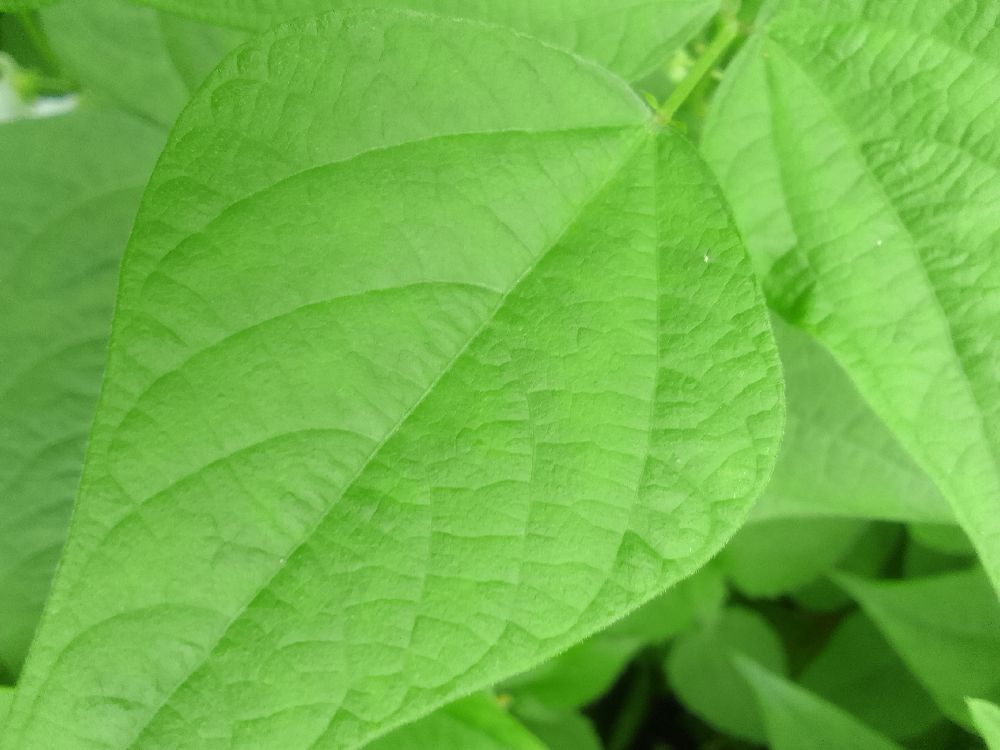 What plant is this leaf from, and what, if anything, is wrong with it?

common bean, healthy
